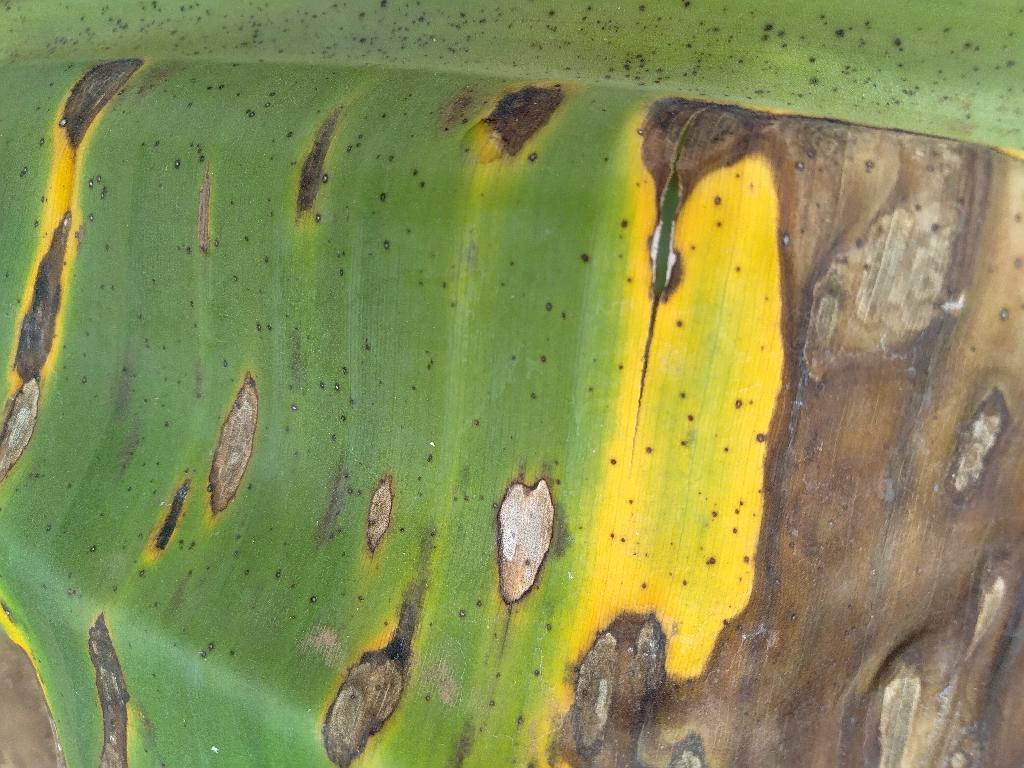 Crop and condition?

banana, black sigatoka
